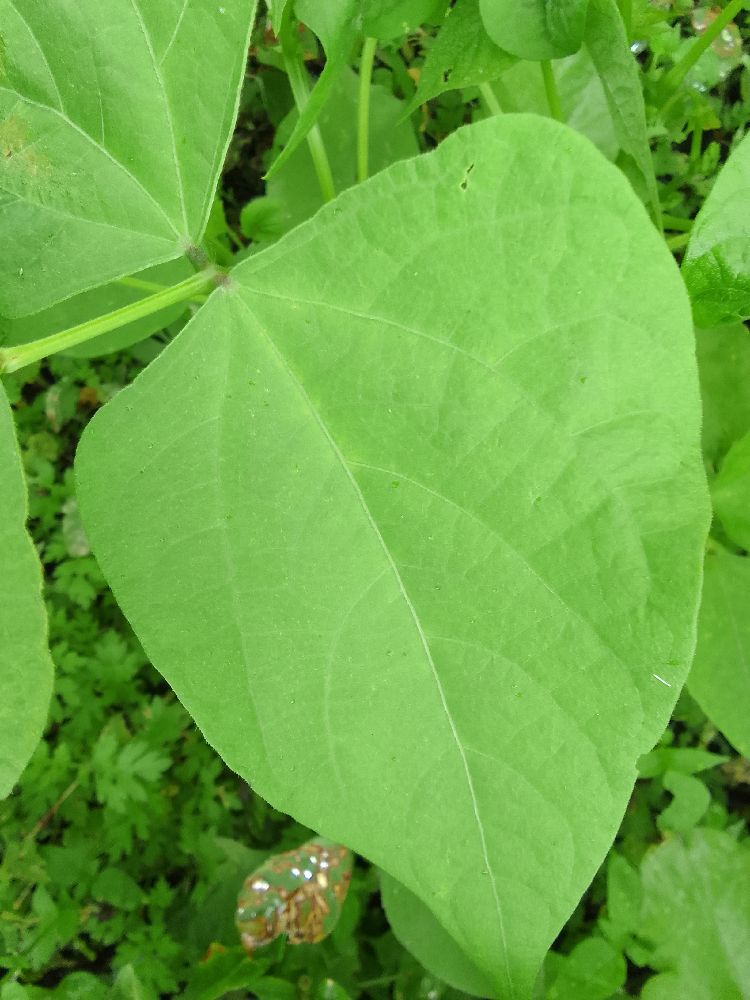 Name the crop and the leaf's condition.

common bean, healthy
